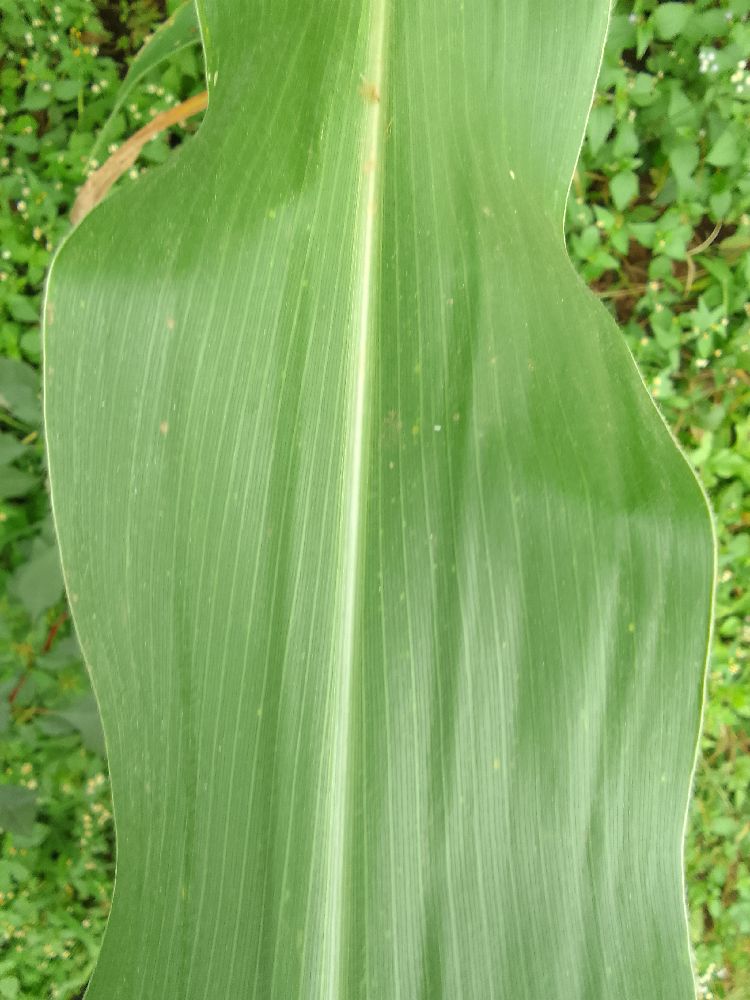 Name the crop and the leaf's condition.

maize, healthy
